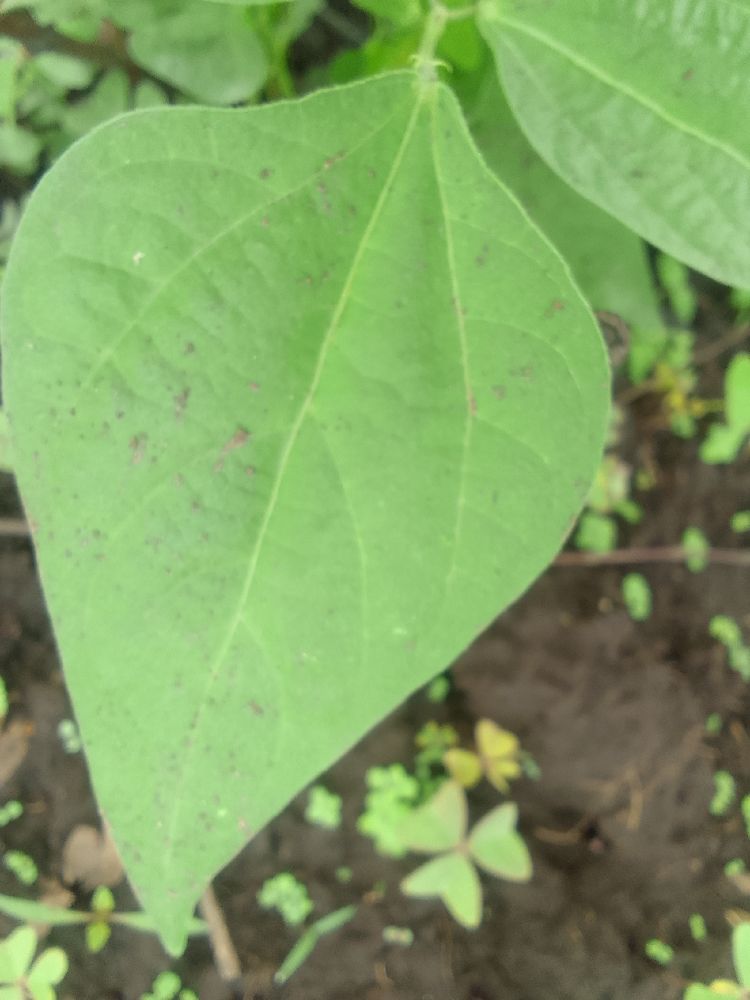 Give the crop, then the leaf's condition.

common bean, healthy
